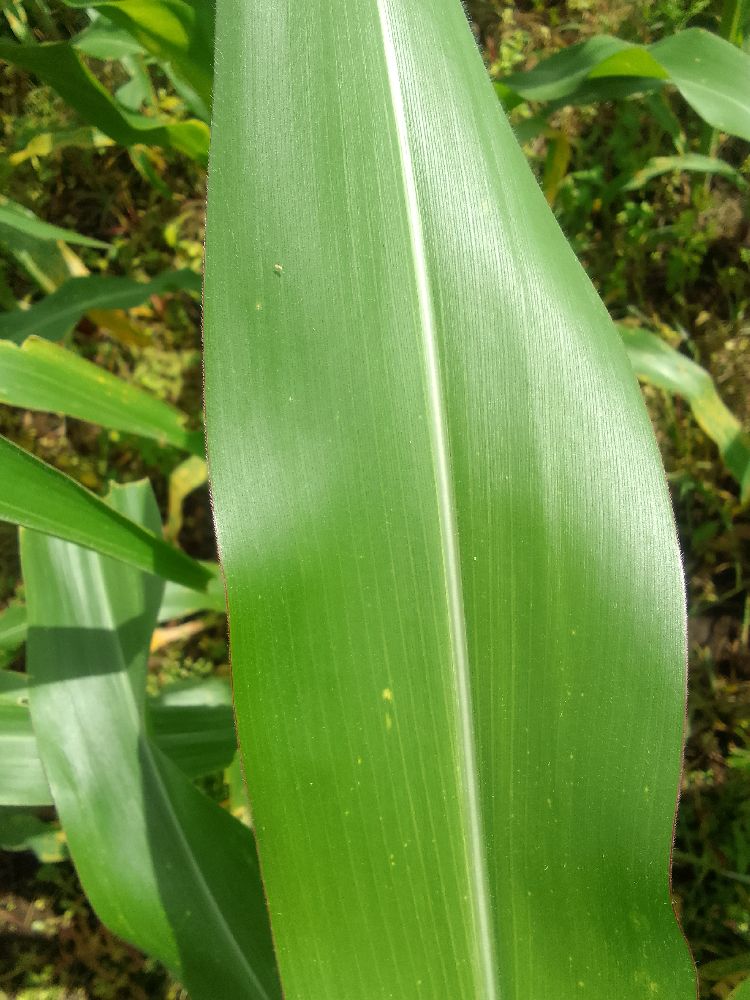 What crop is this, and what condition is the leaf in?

maize, healthy
